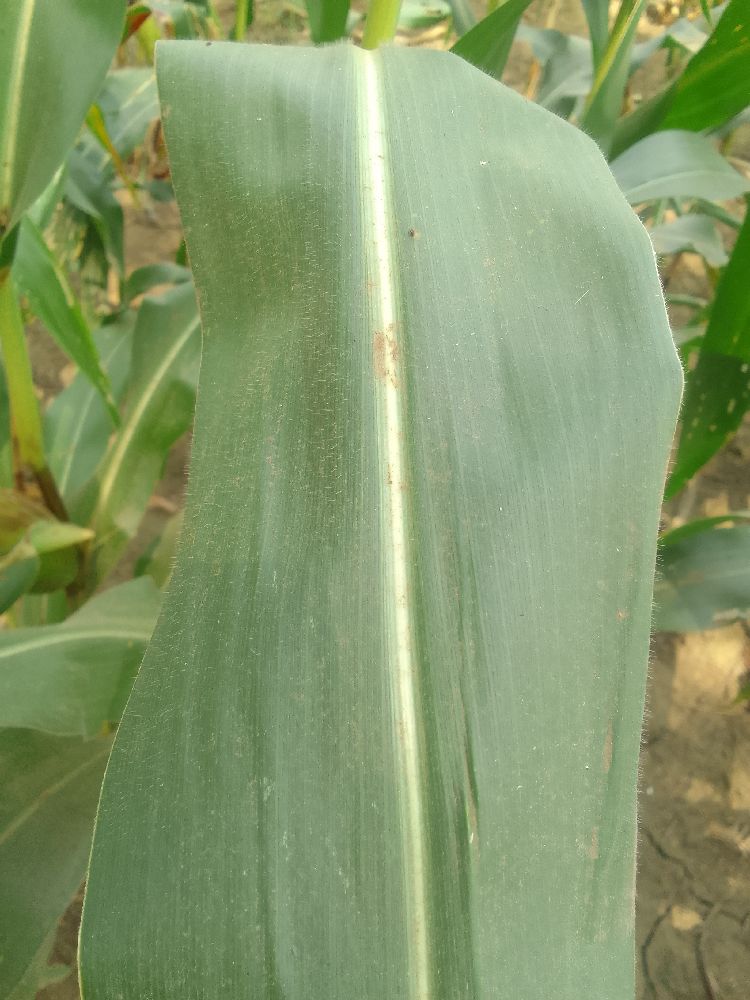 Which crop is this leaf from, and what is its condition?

maize, healthy
